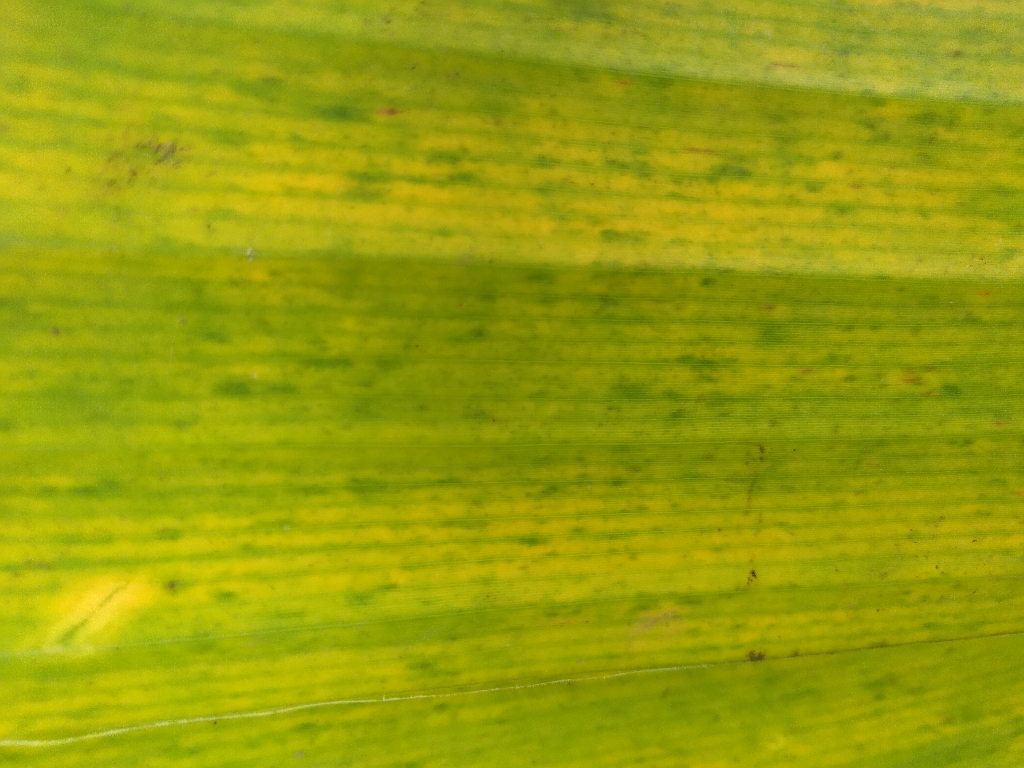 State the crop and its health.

banana, fusarium wilt race 1
